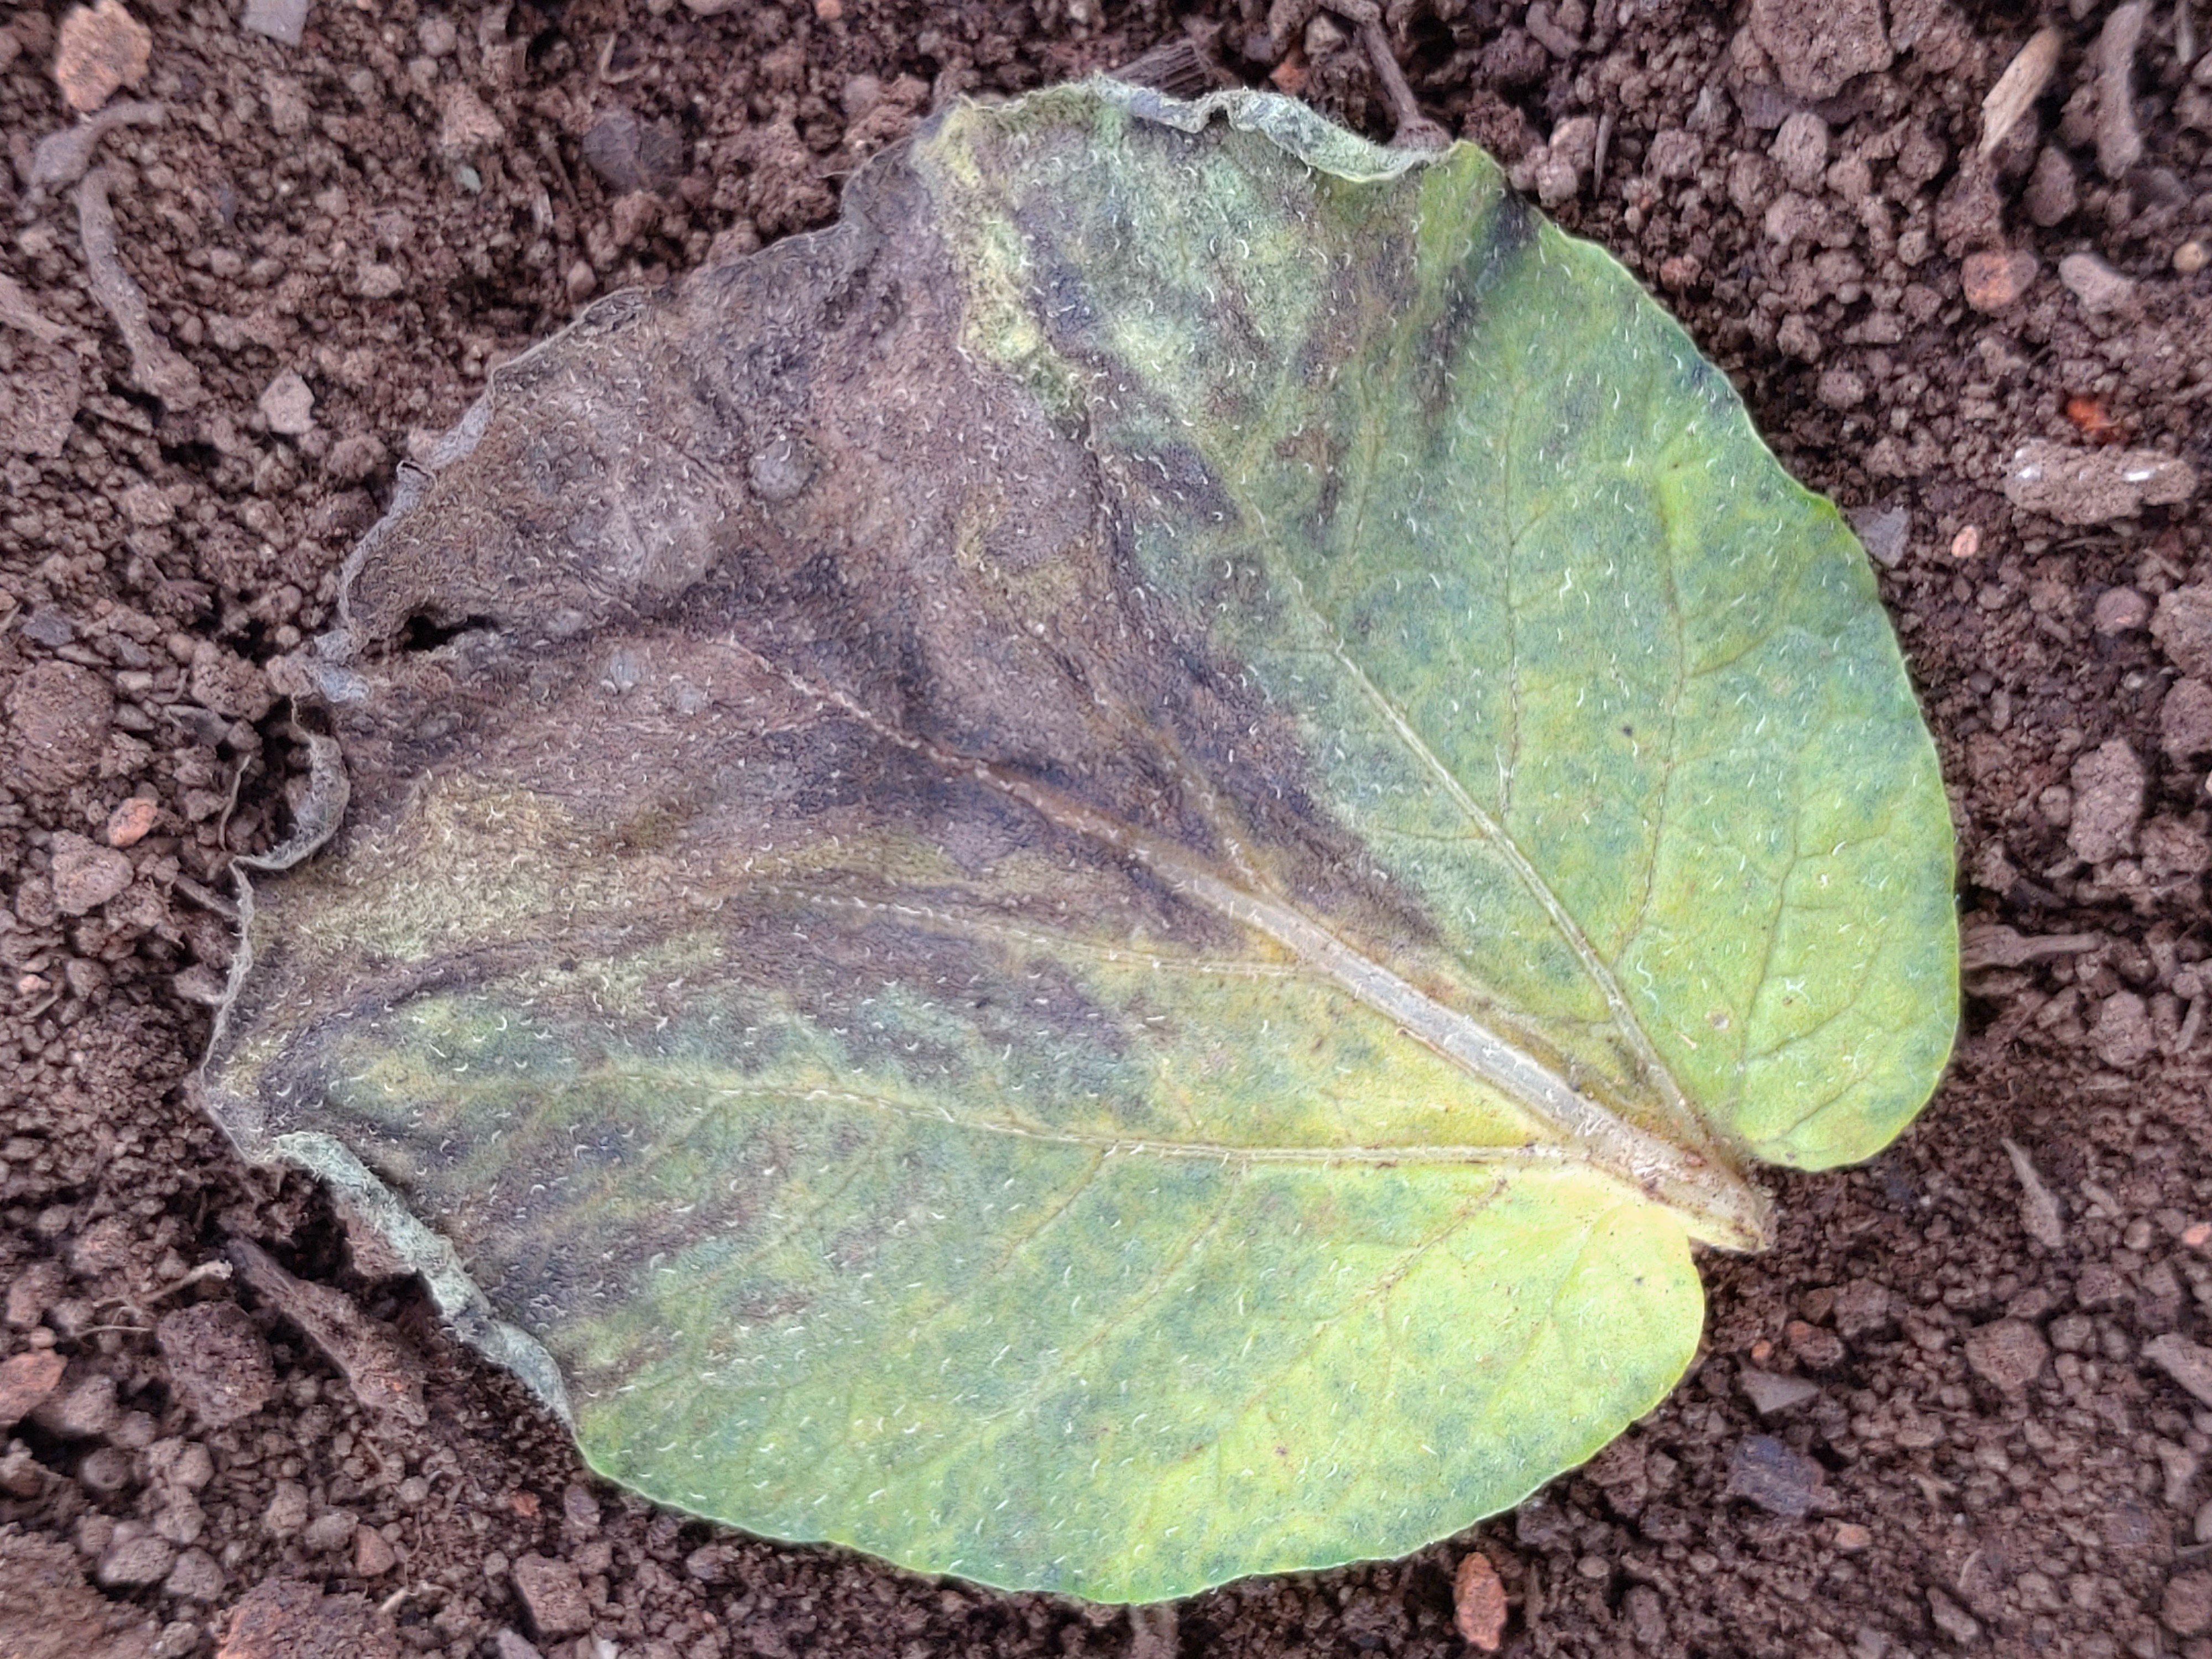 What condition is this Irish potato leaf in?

late blight
